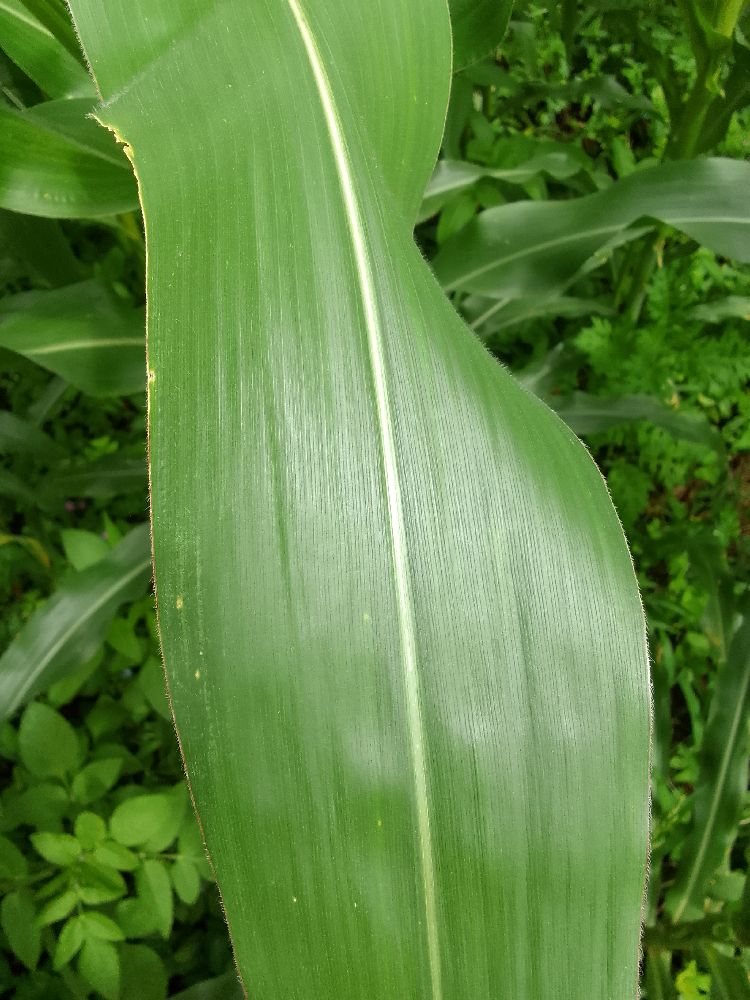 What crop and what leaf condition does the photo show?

maize, healthy
